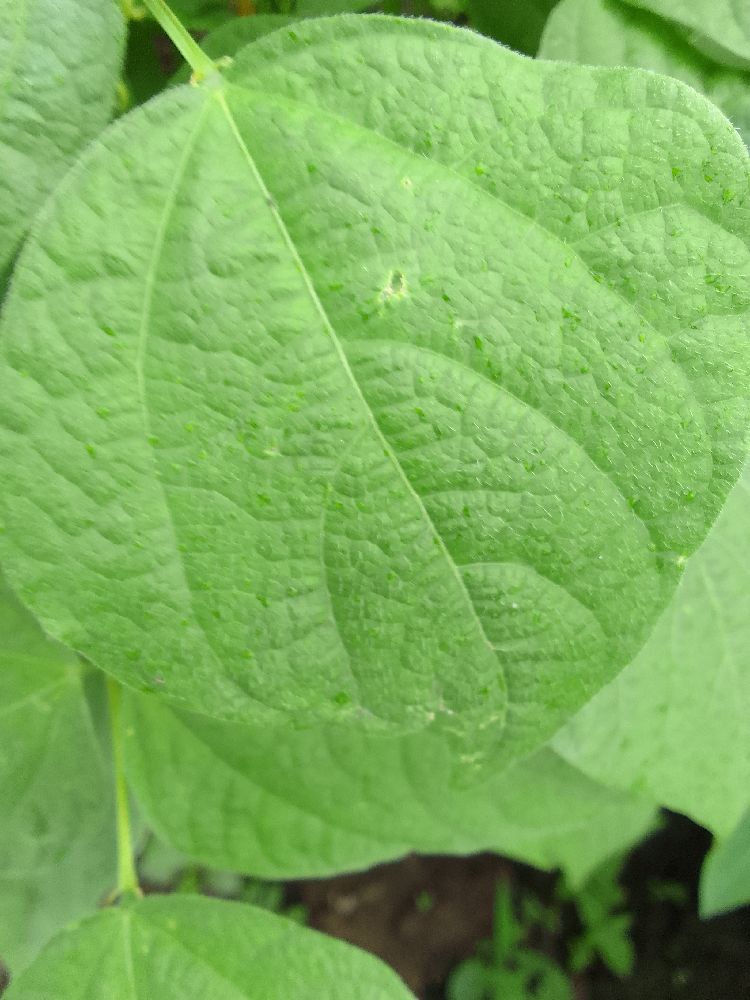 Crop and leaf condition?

common bean, healthy
